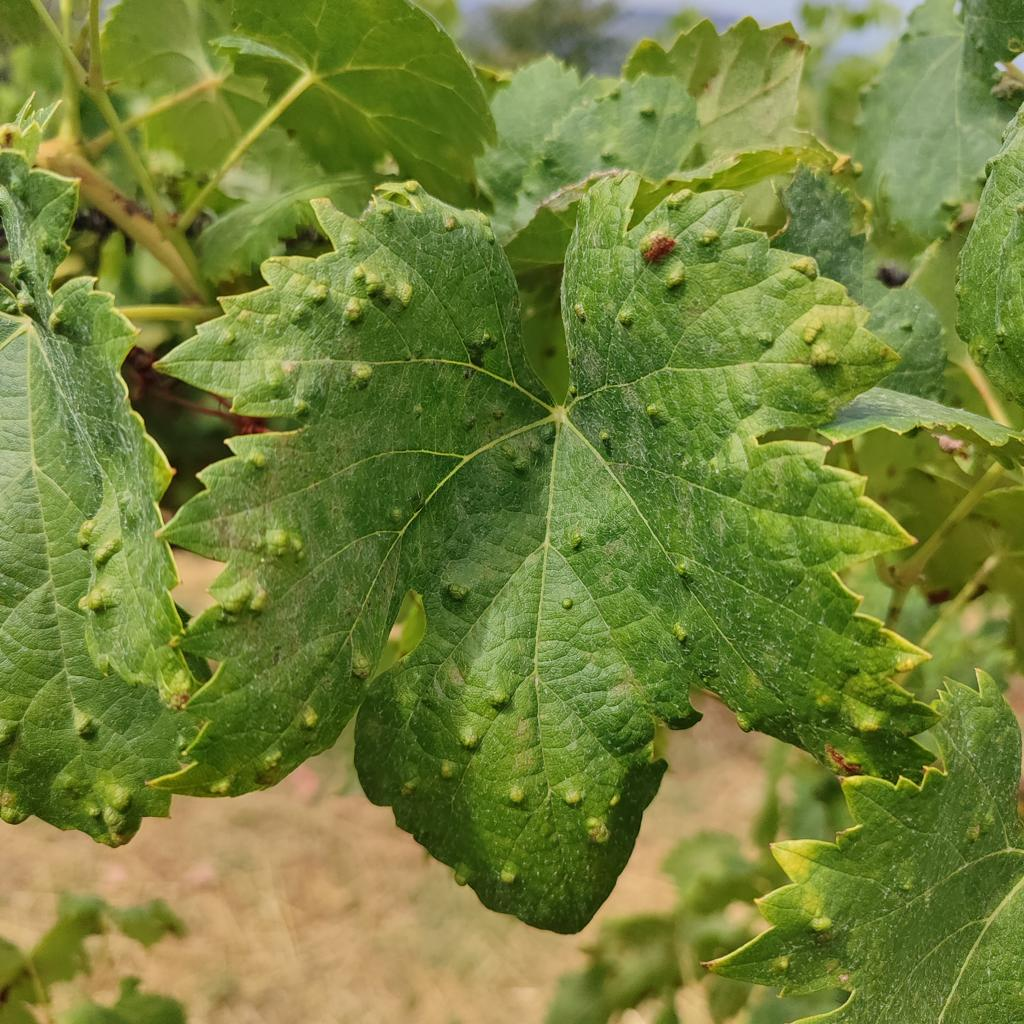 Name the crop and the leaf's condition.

grapevine, erineum mite
